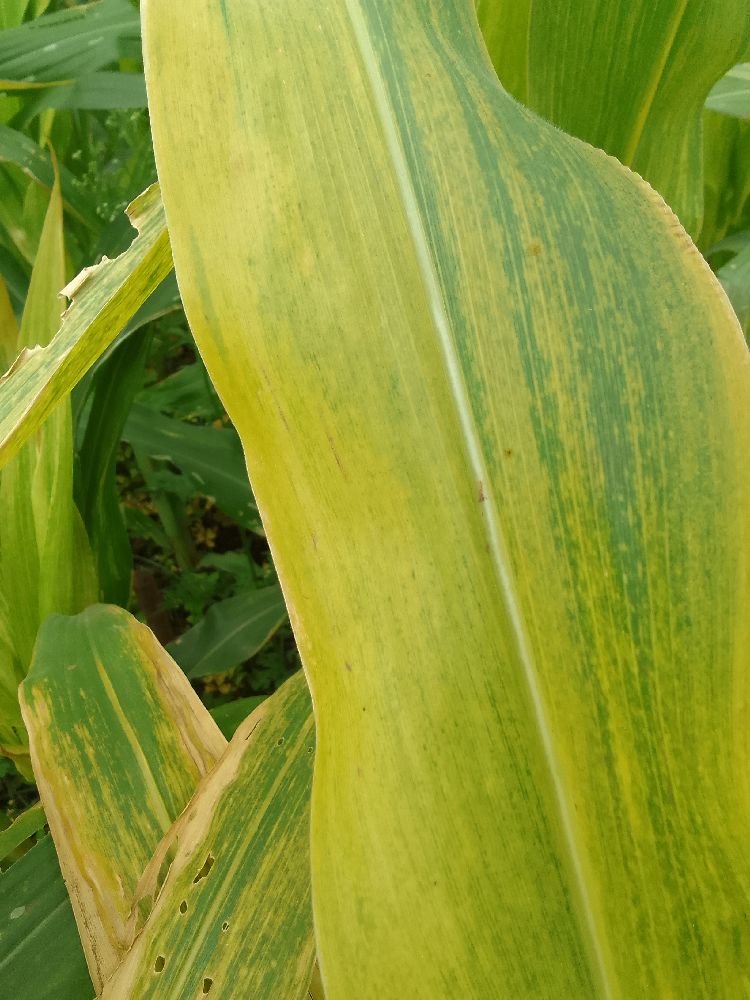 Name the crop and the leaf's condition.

maize, maize lethal necrosis
